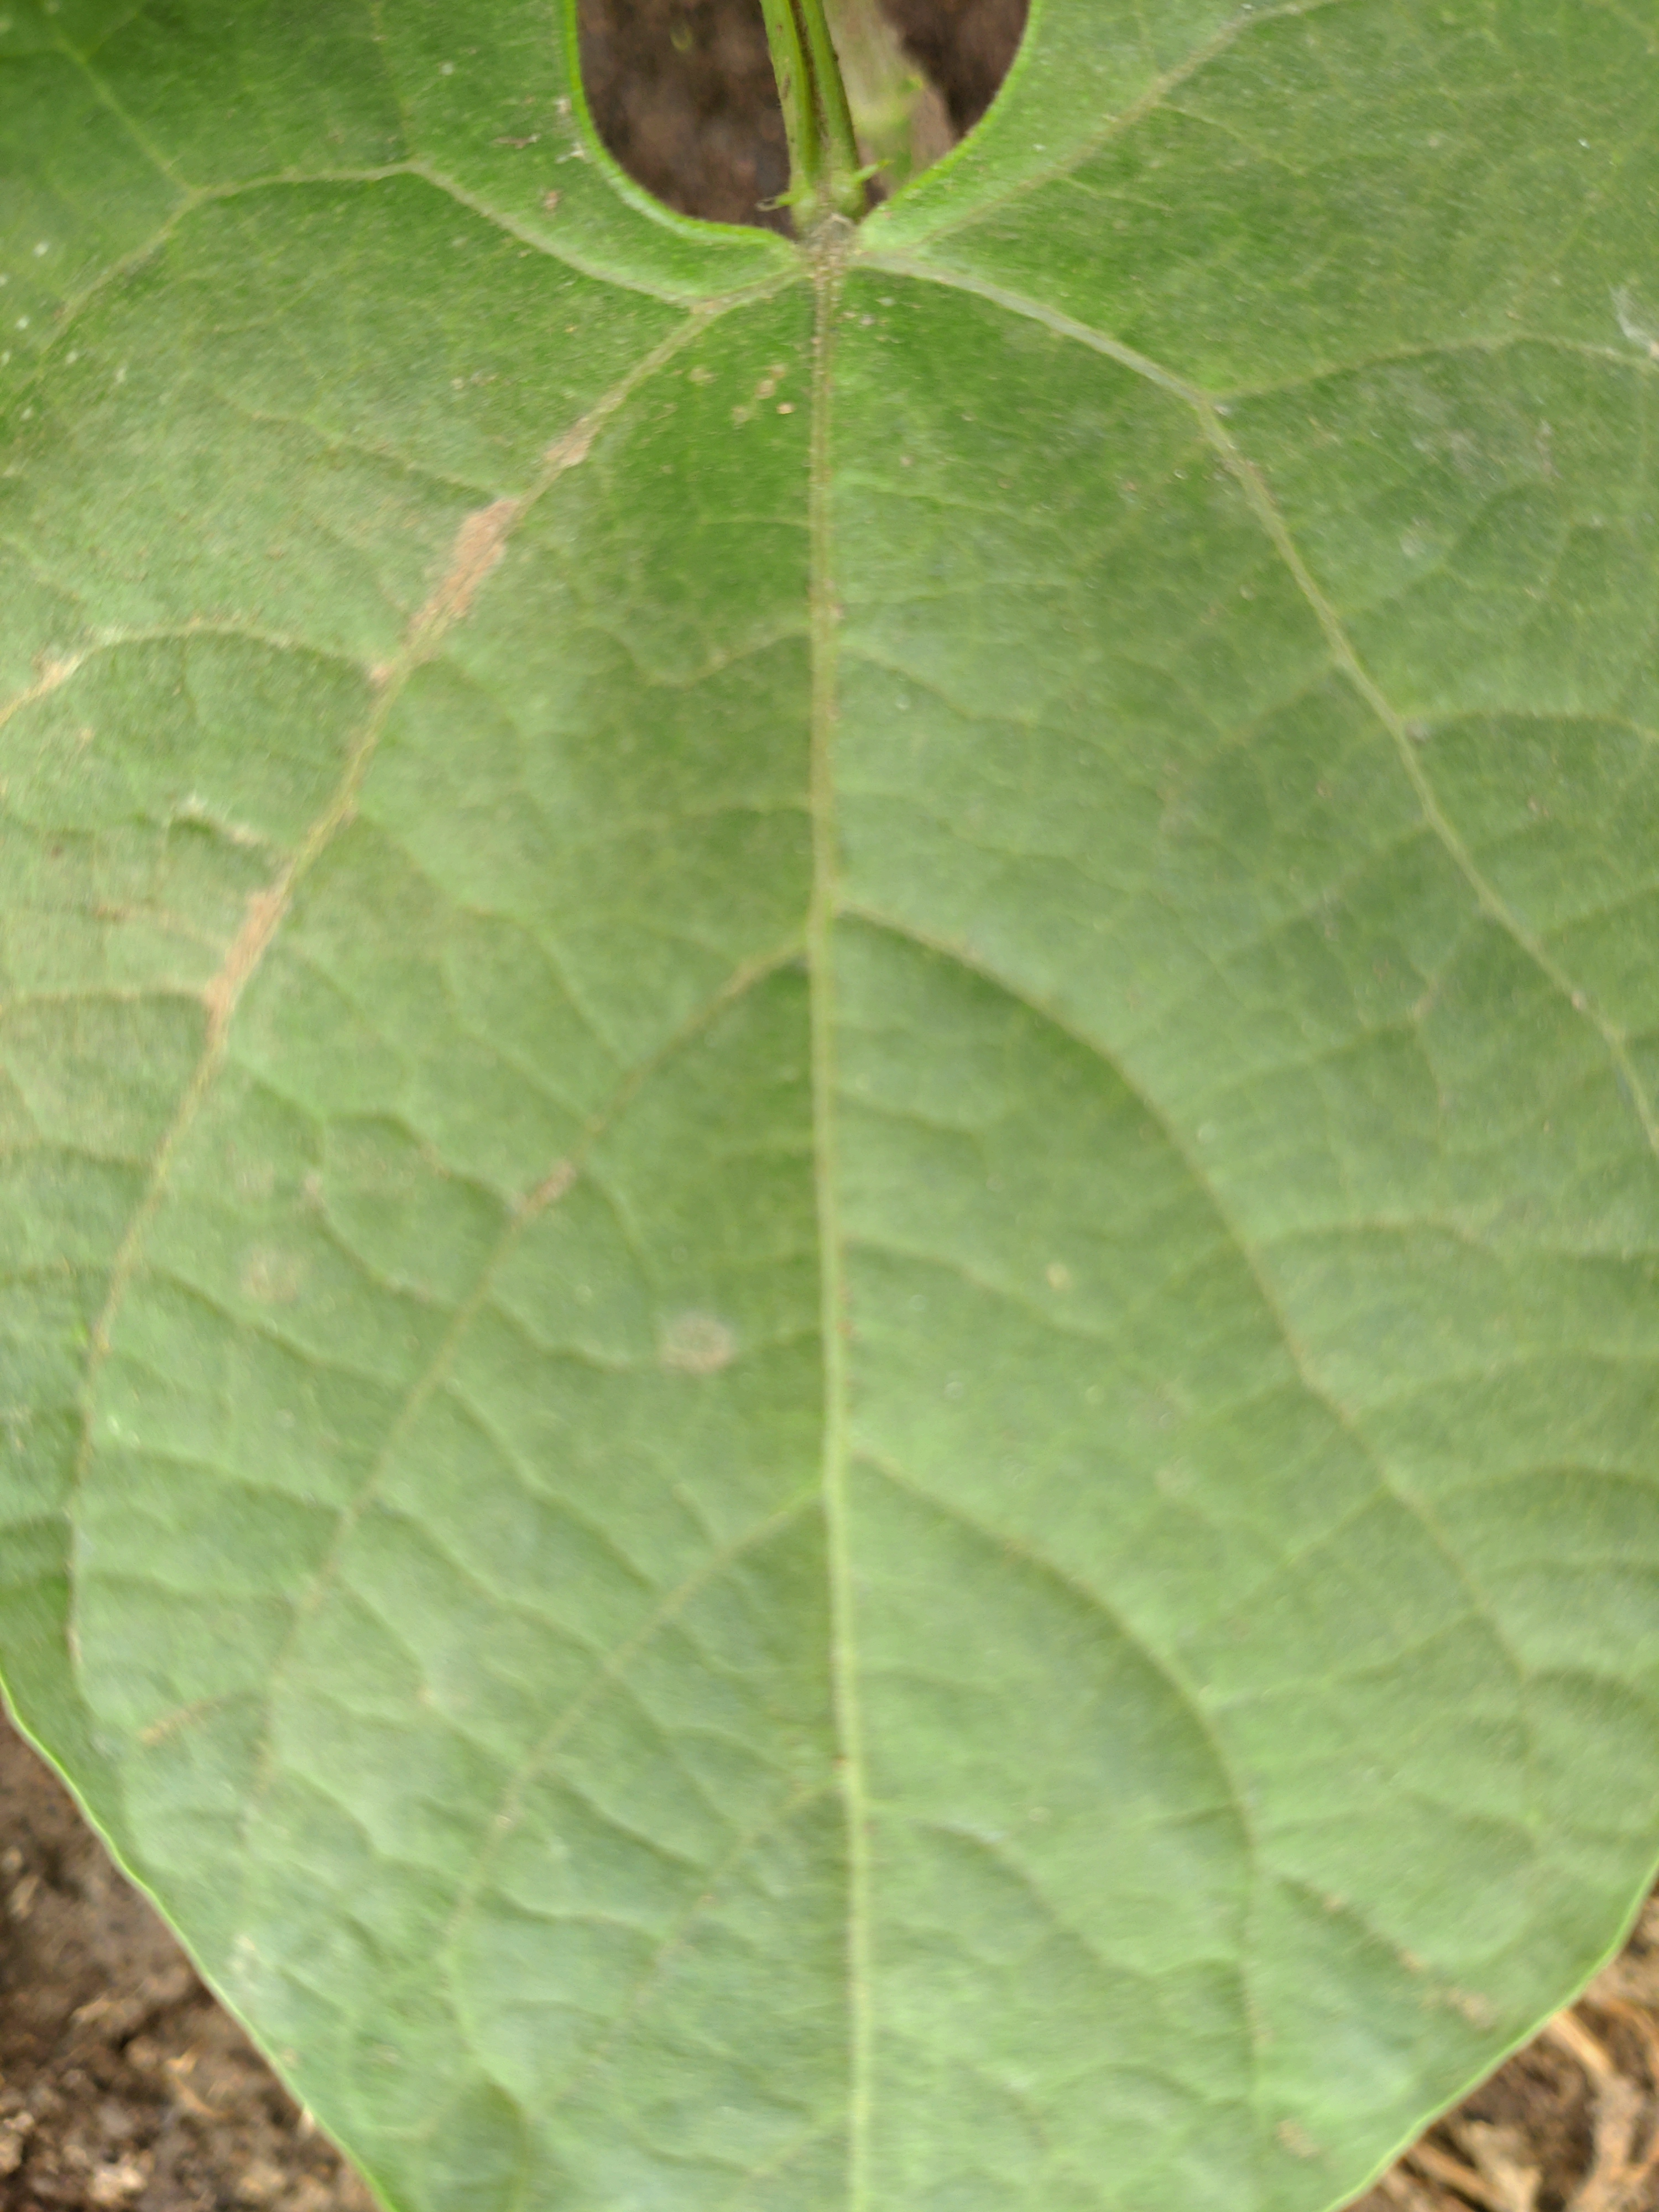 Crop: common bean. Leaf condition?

healthy
